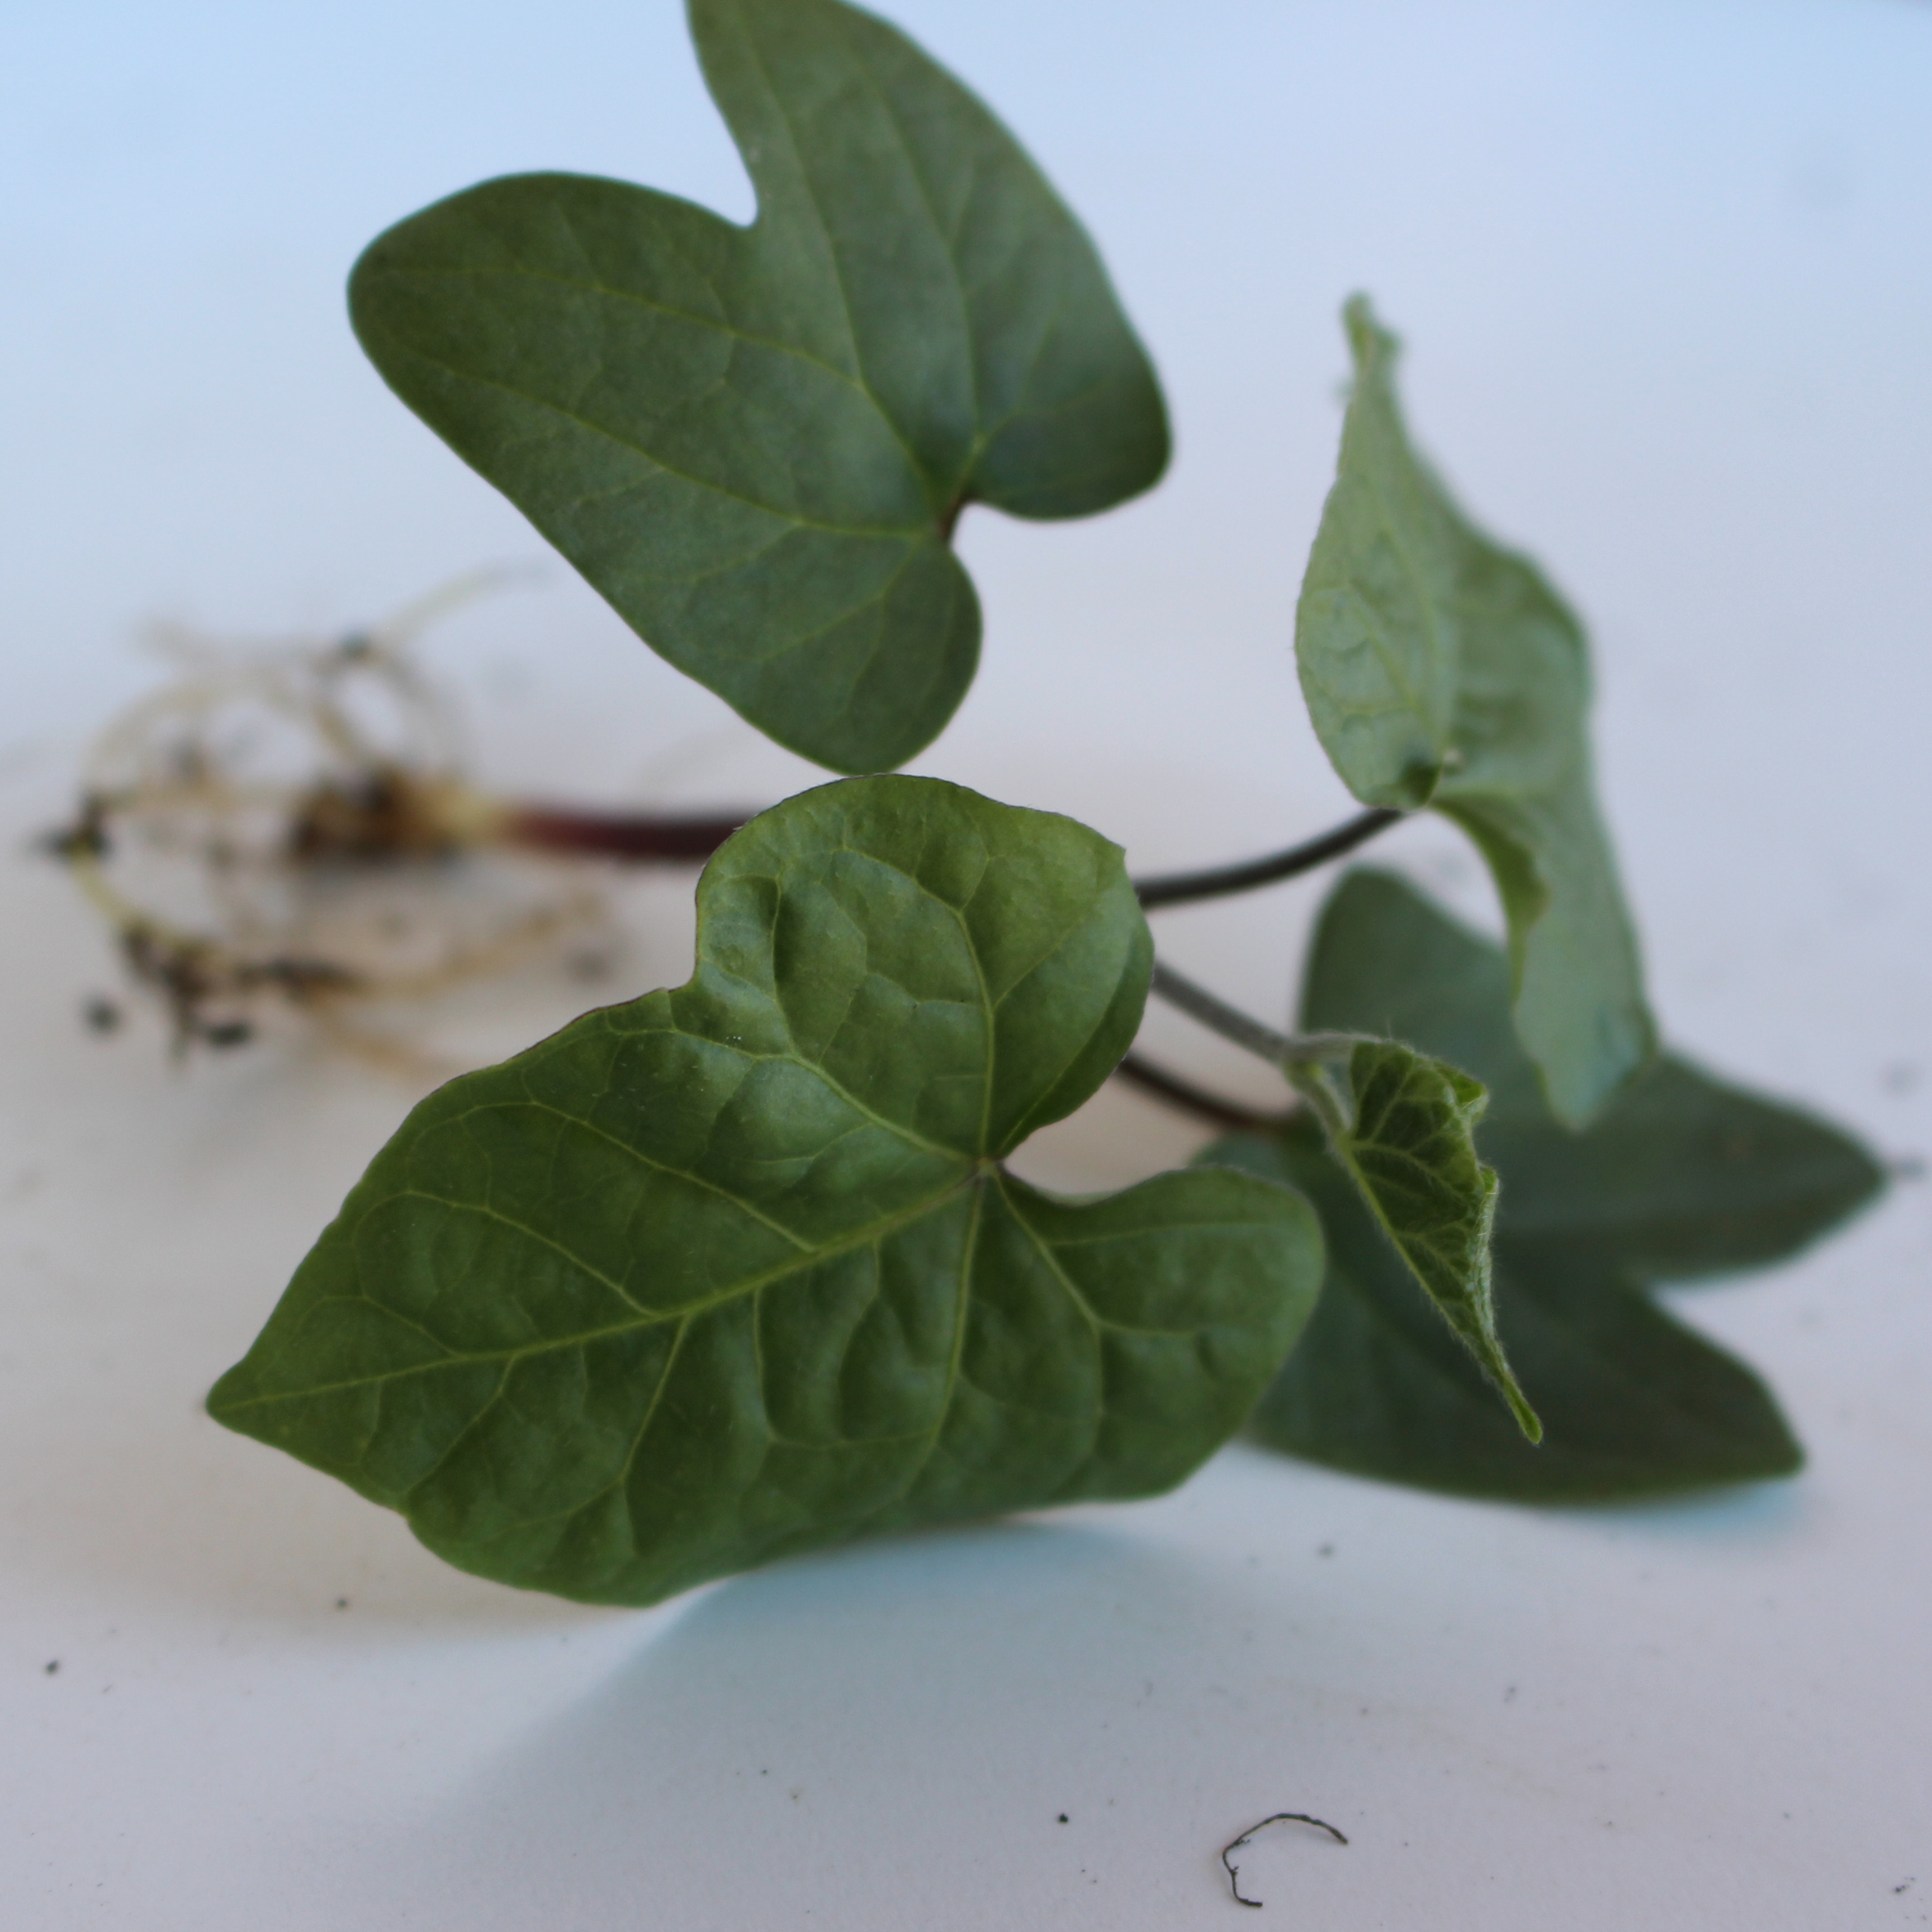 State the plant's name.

Convolvulus arvensis
